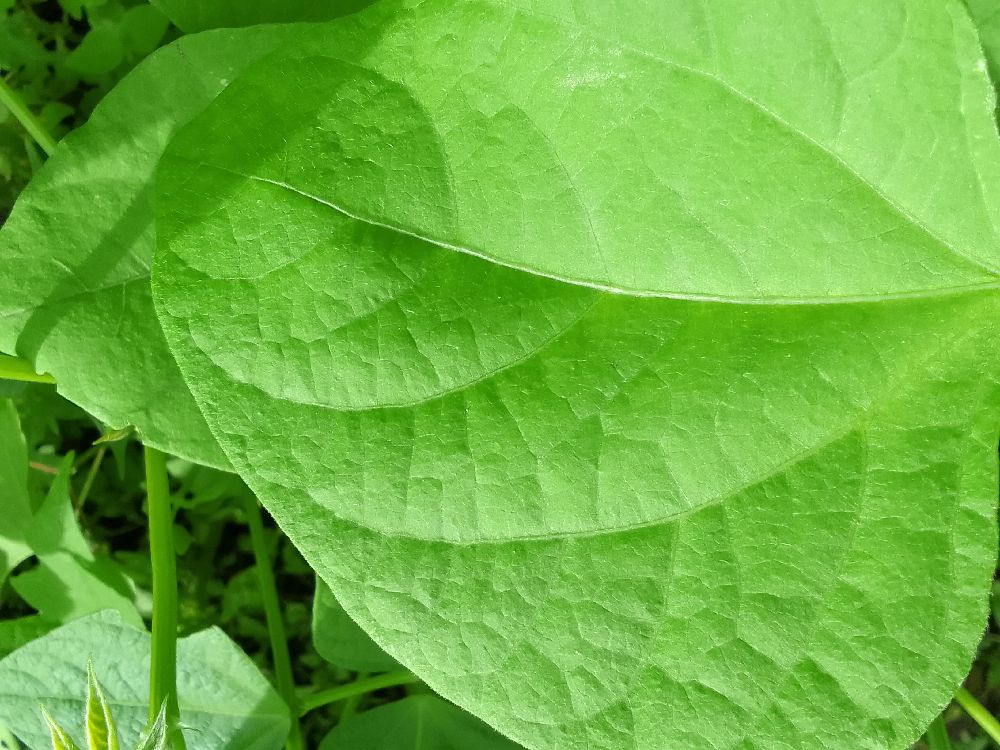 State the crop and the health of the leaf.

common bean, healthy
